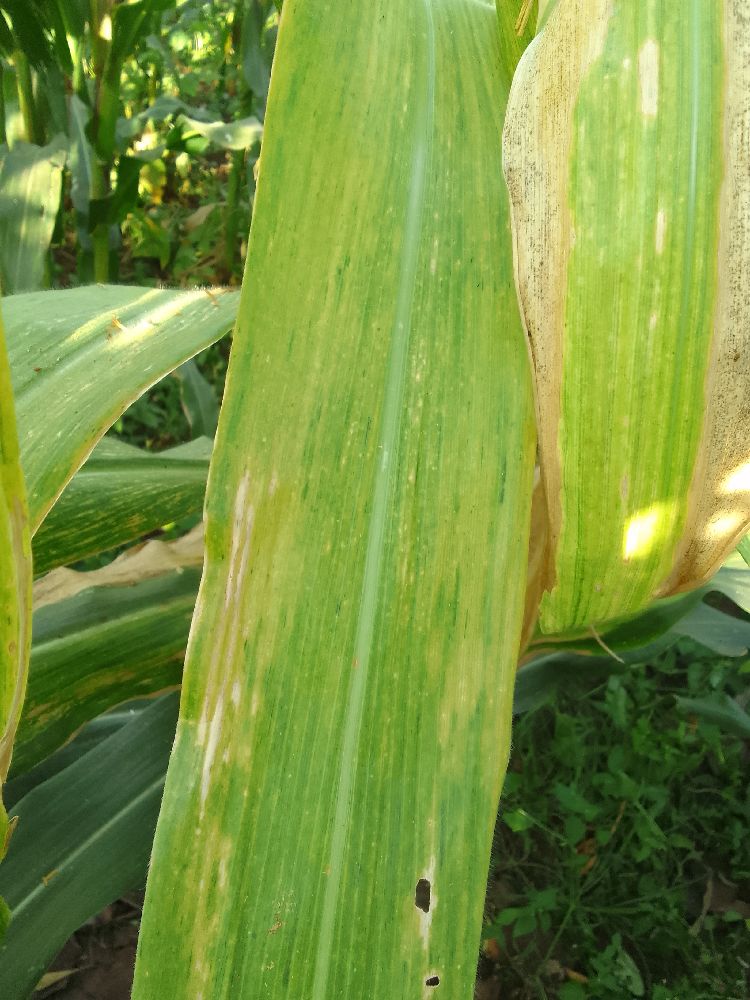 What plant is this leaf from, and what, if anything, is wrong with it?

maize, maize lethal necrosis
